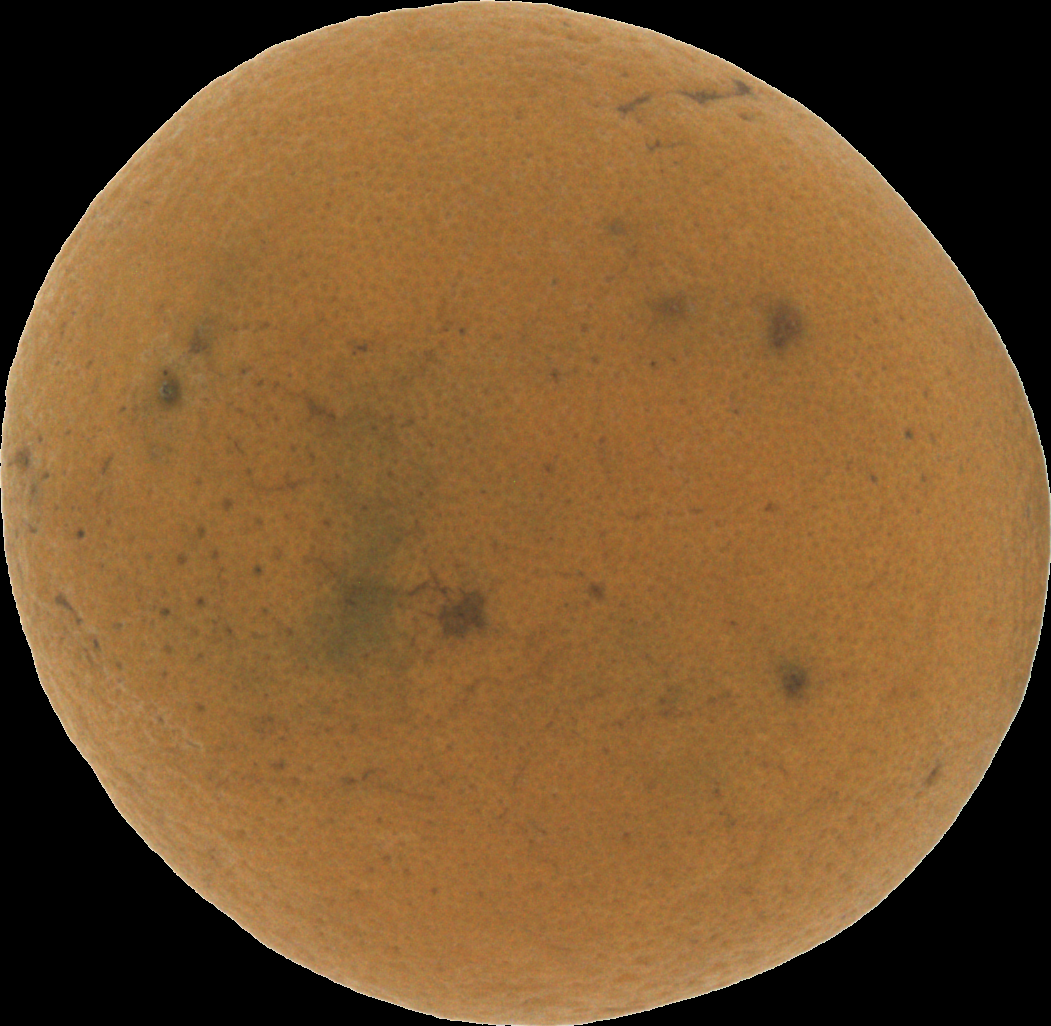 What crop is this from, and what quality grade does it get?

orange, bad
